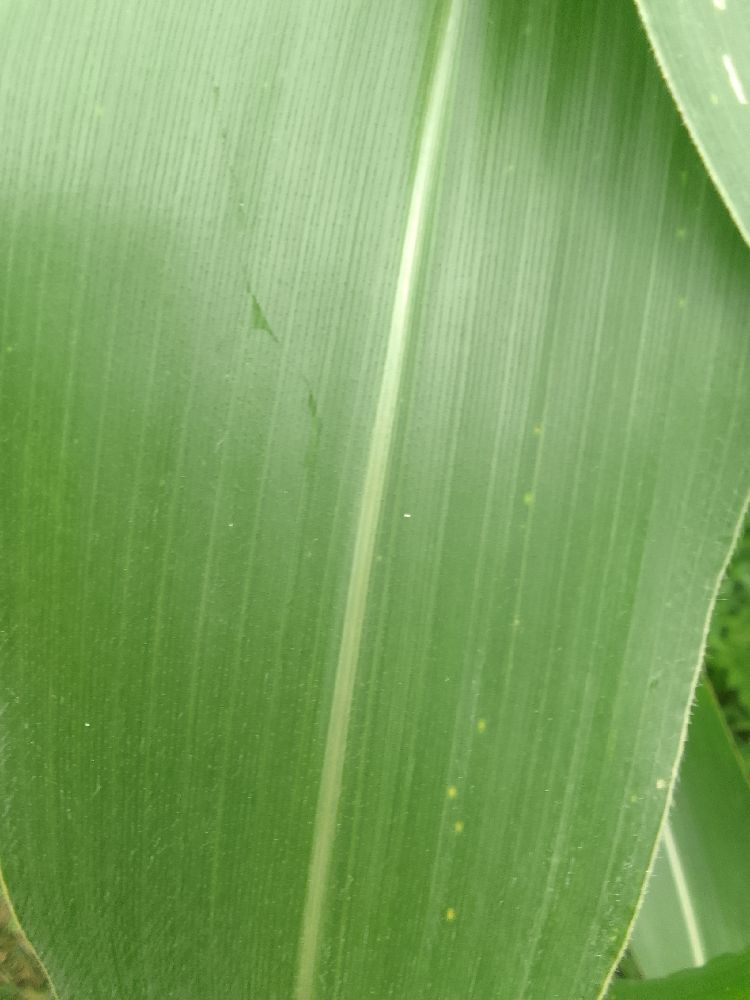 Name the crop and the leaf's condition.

maize, healthy
